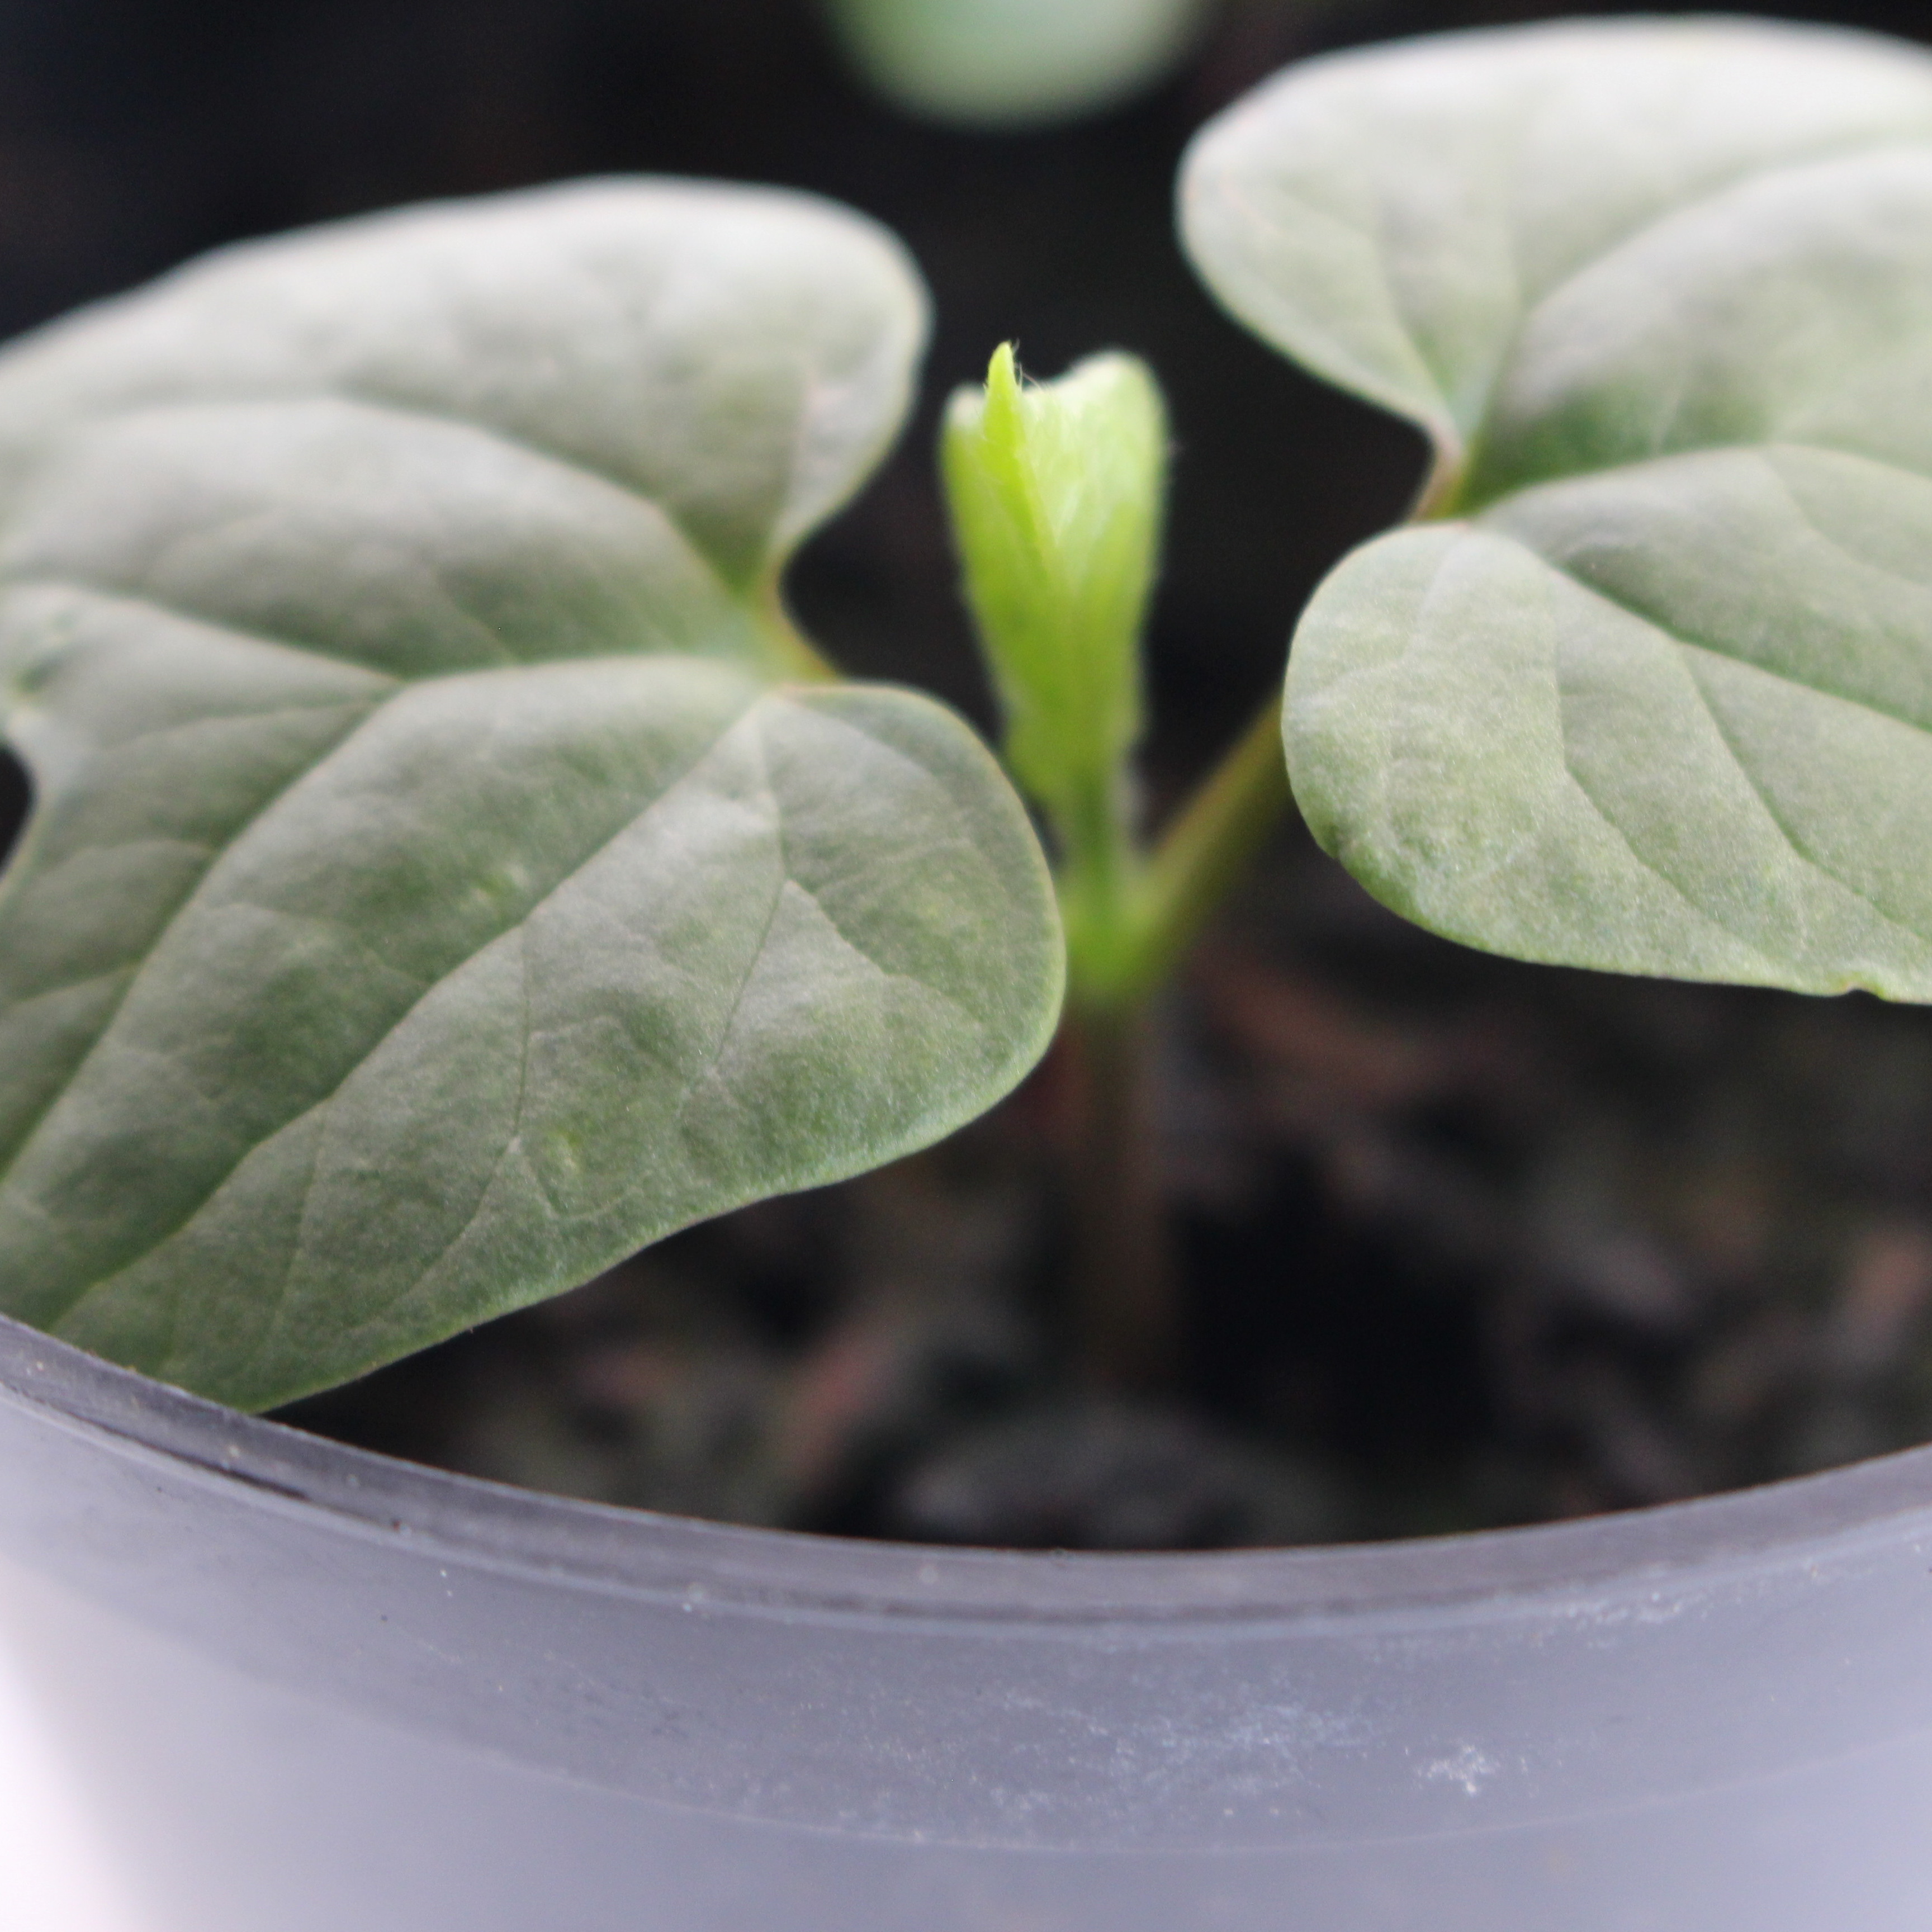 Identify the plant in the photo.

Convolvulus arvensis
